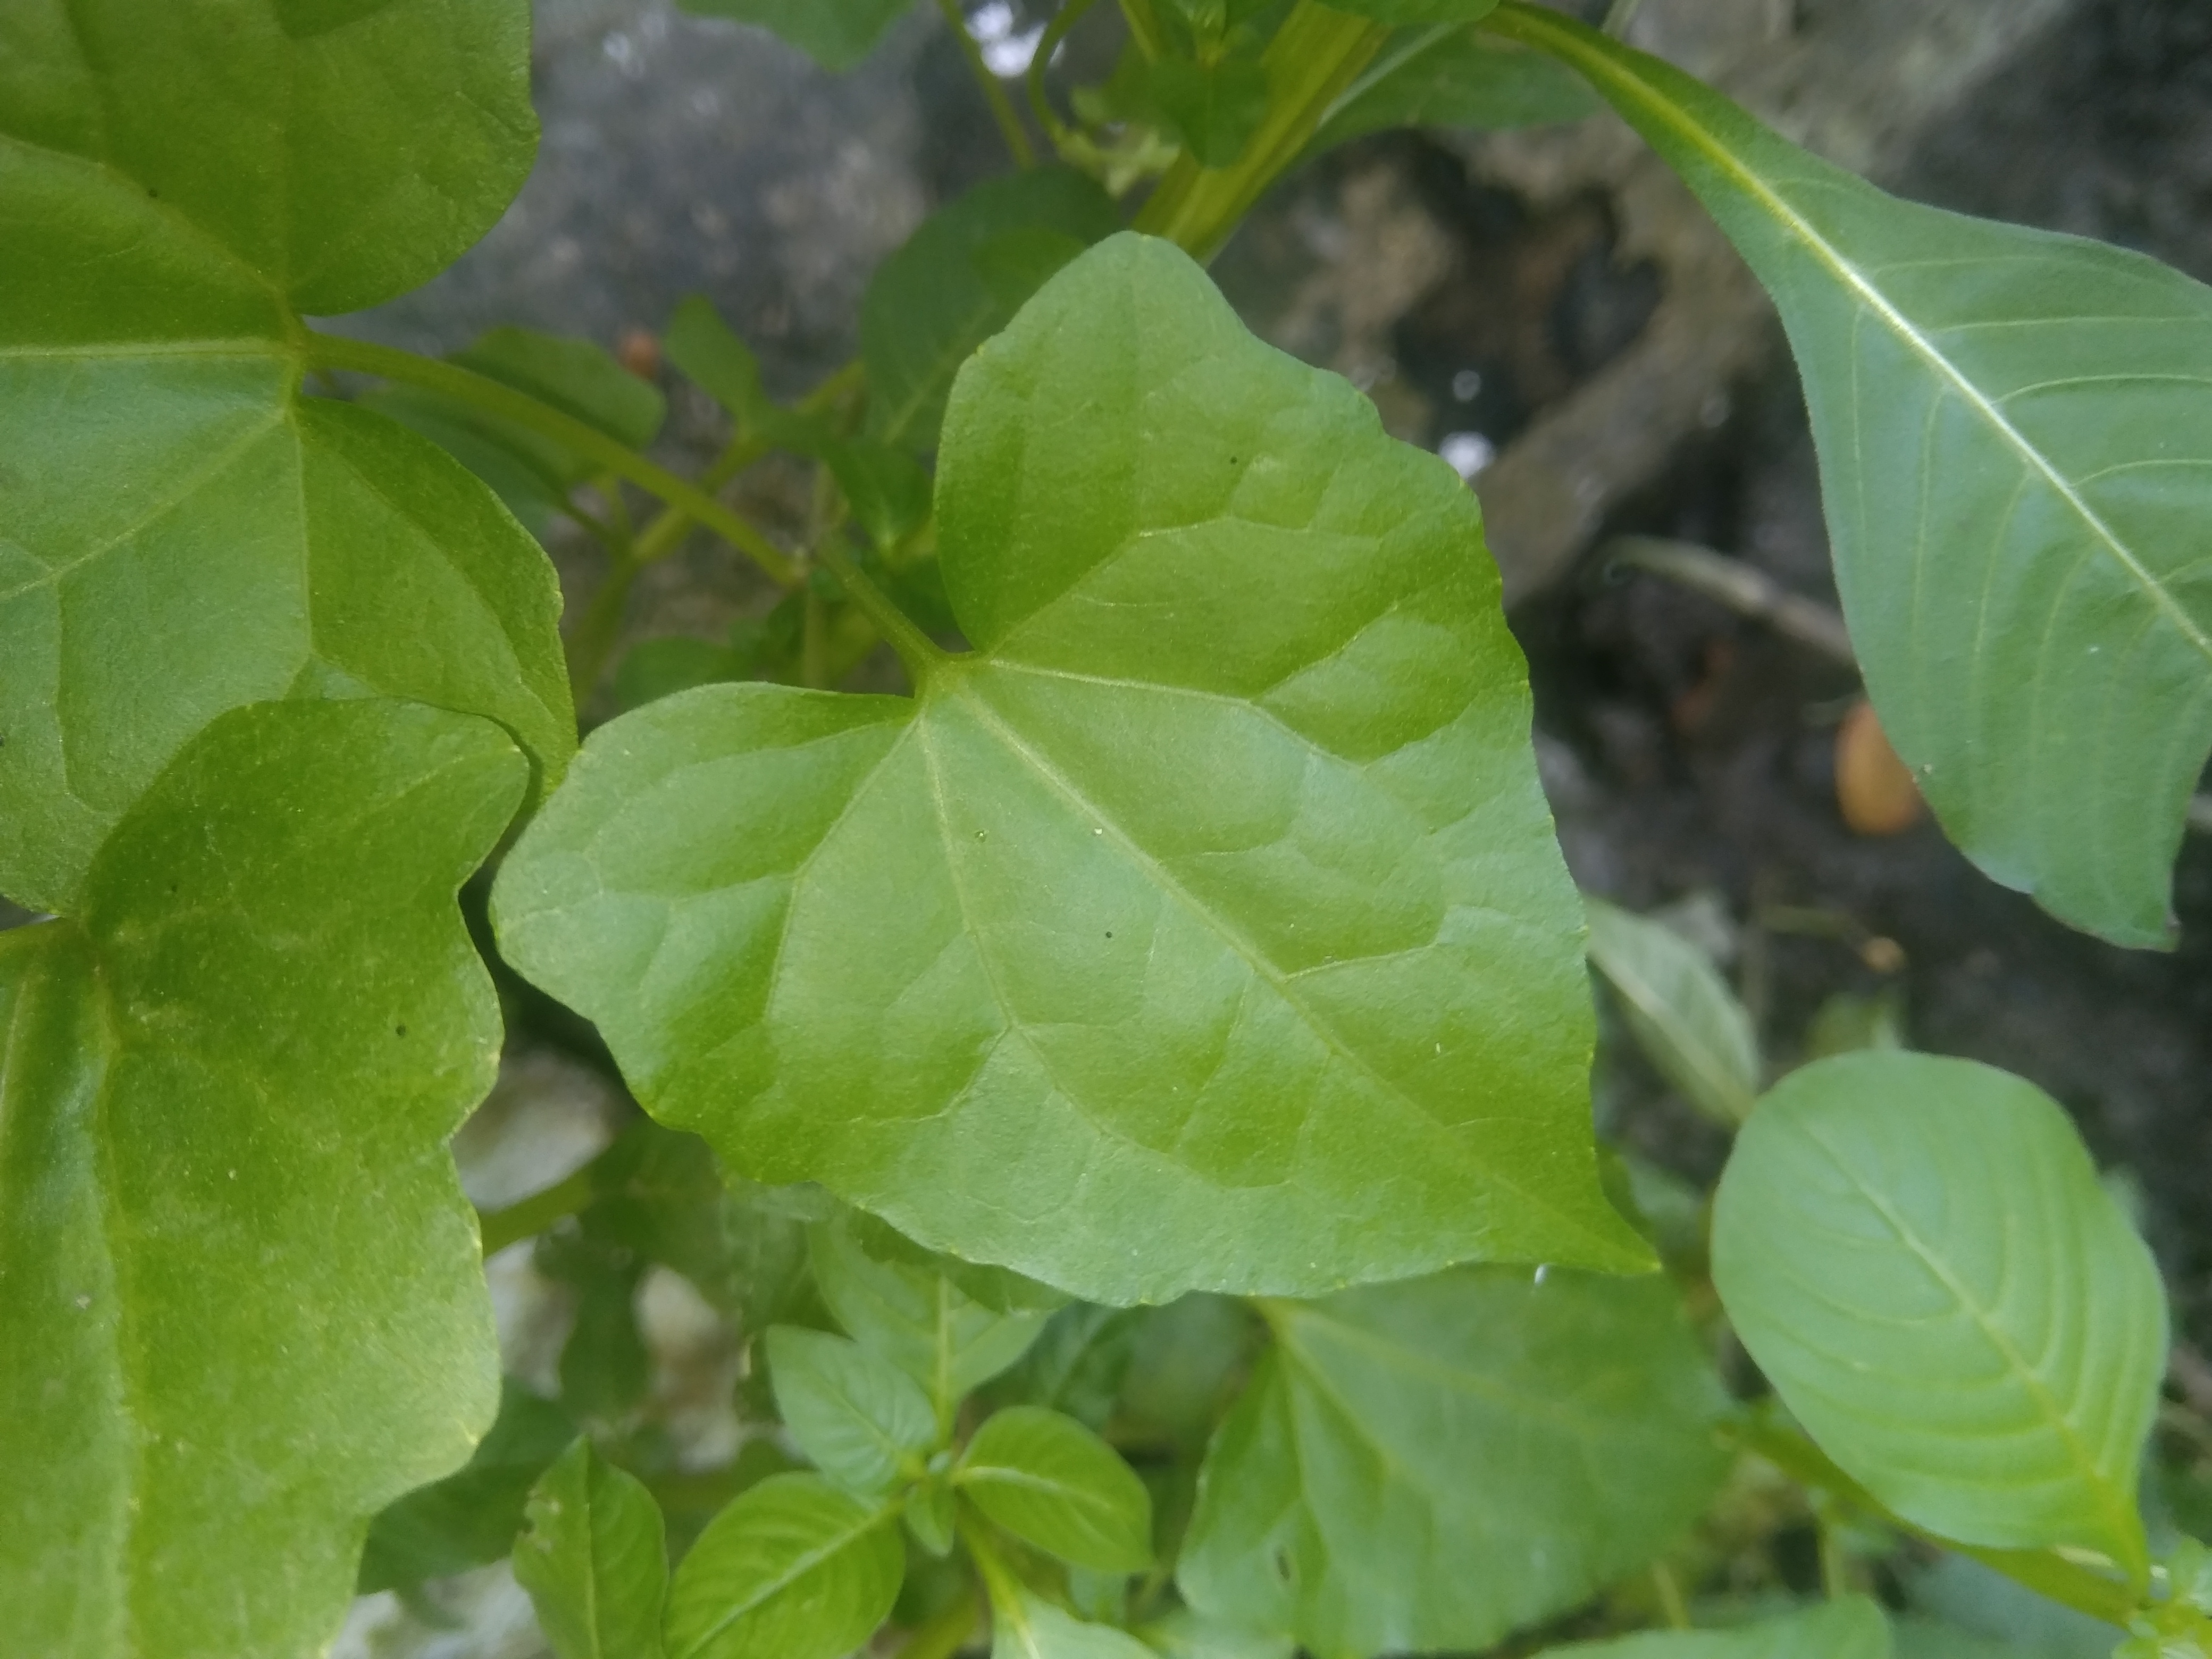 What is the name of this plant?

bitter vine
